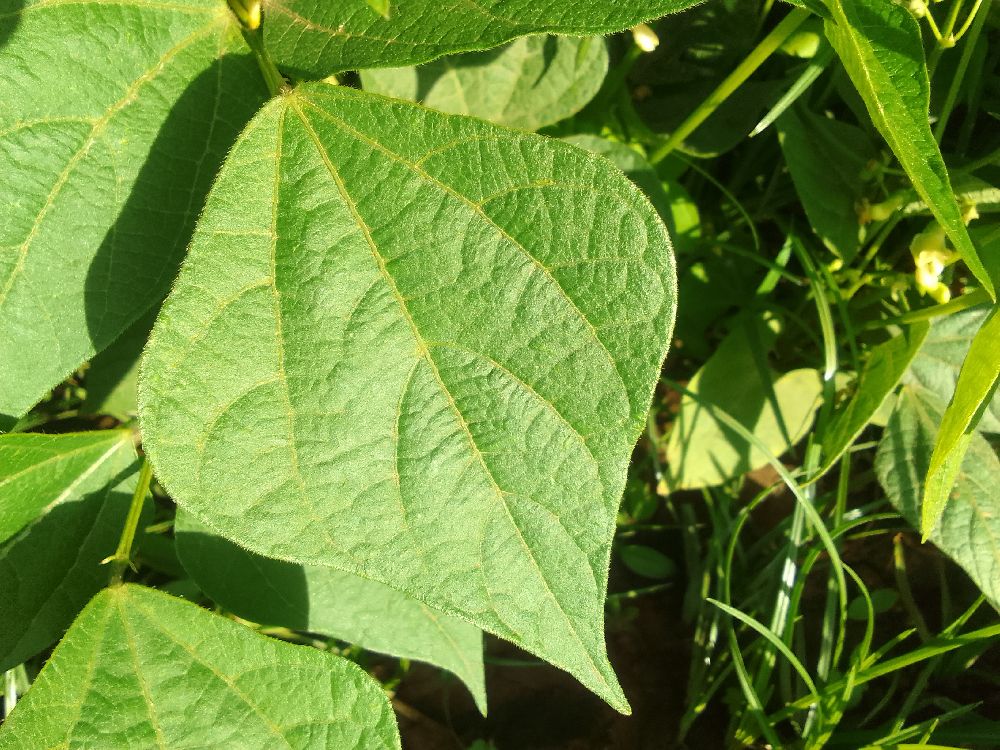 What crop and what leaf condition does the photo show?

common bean, healthy
